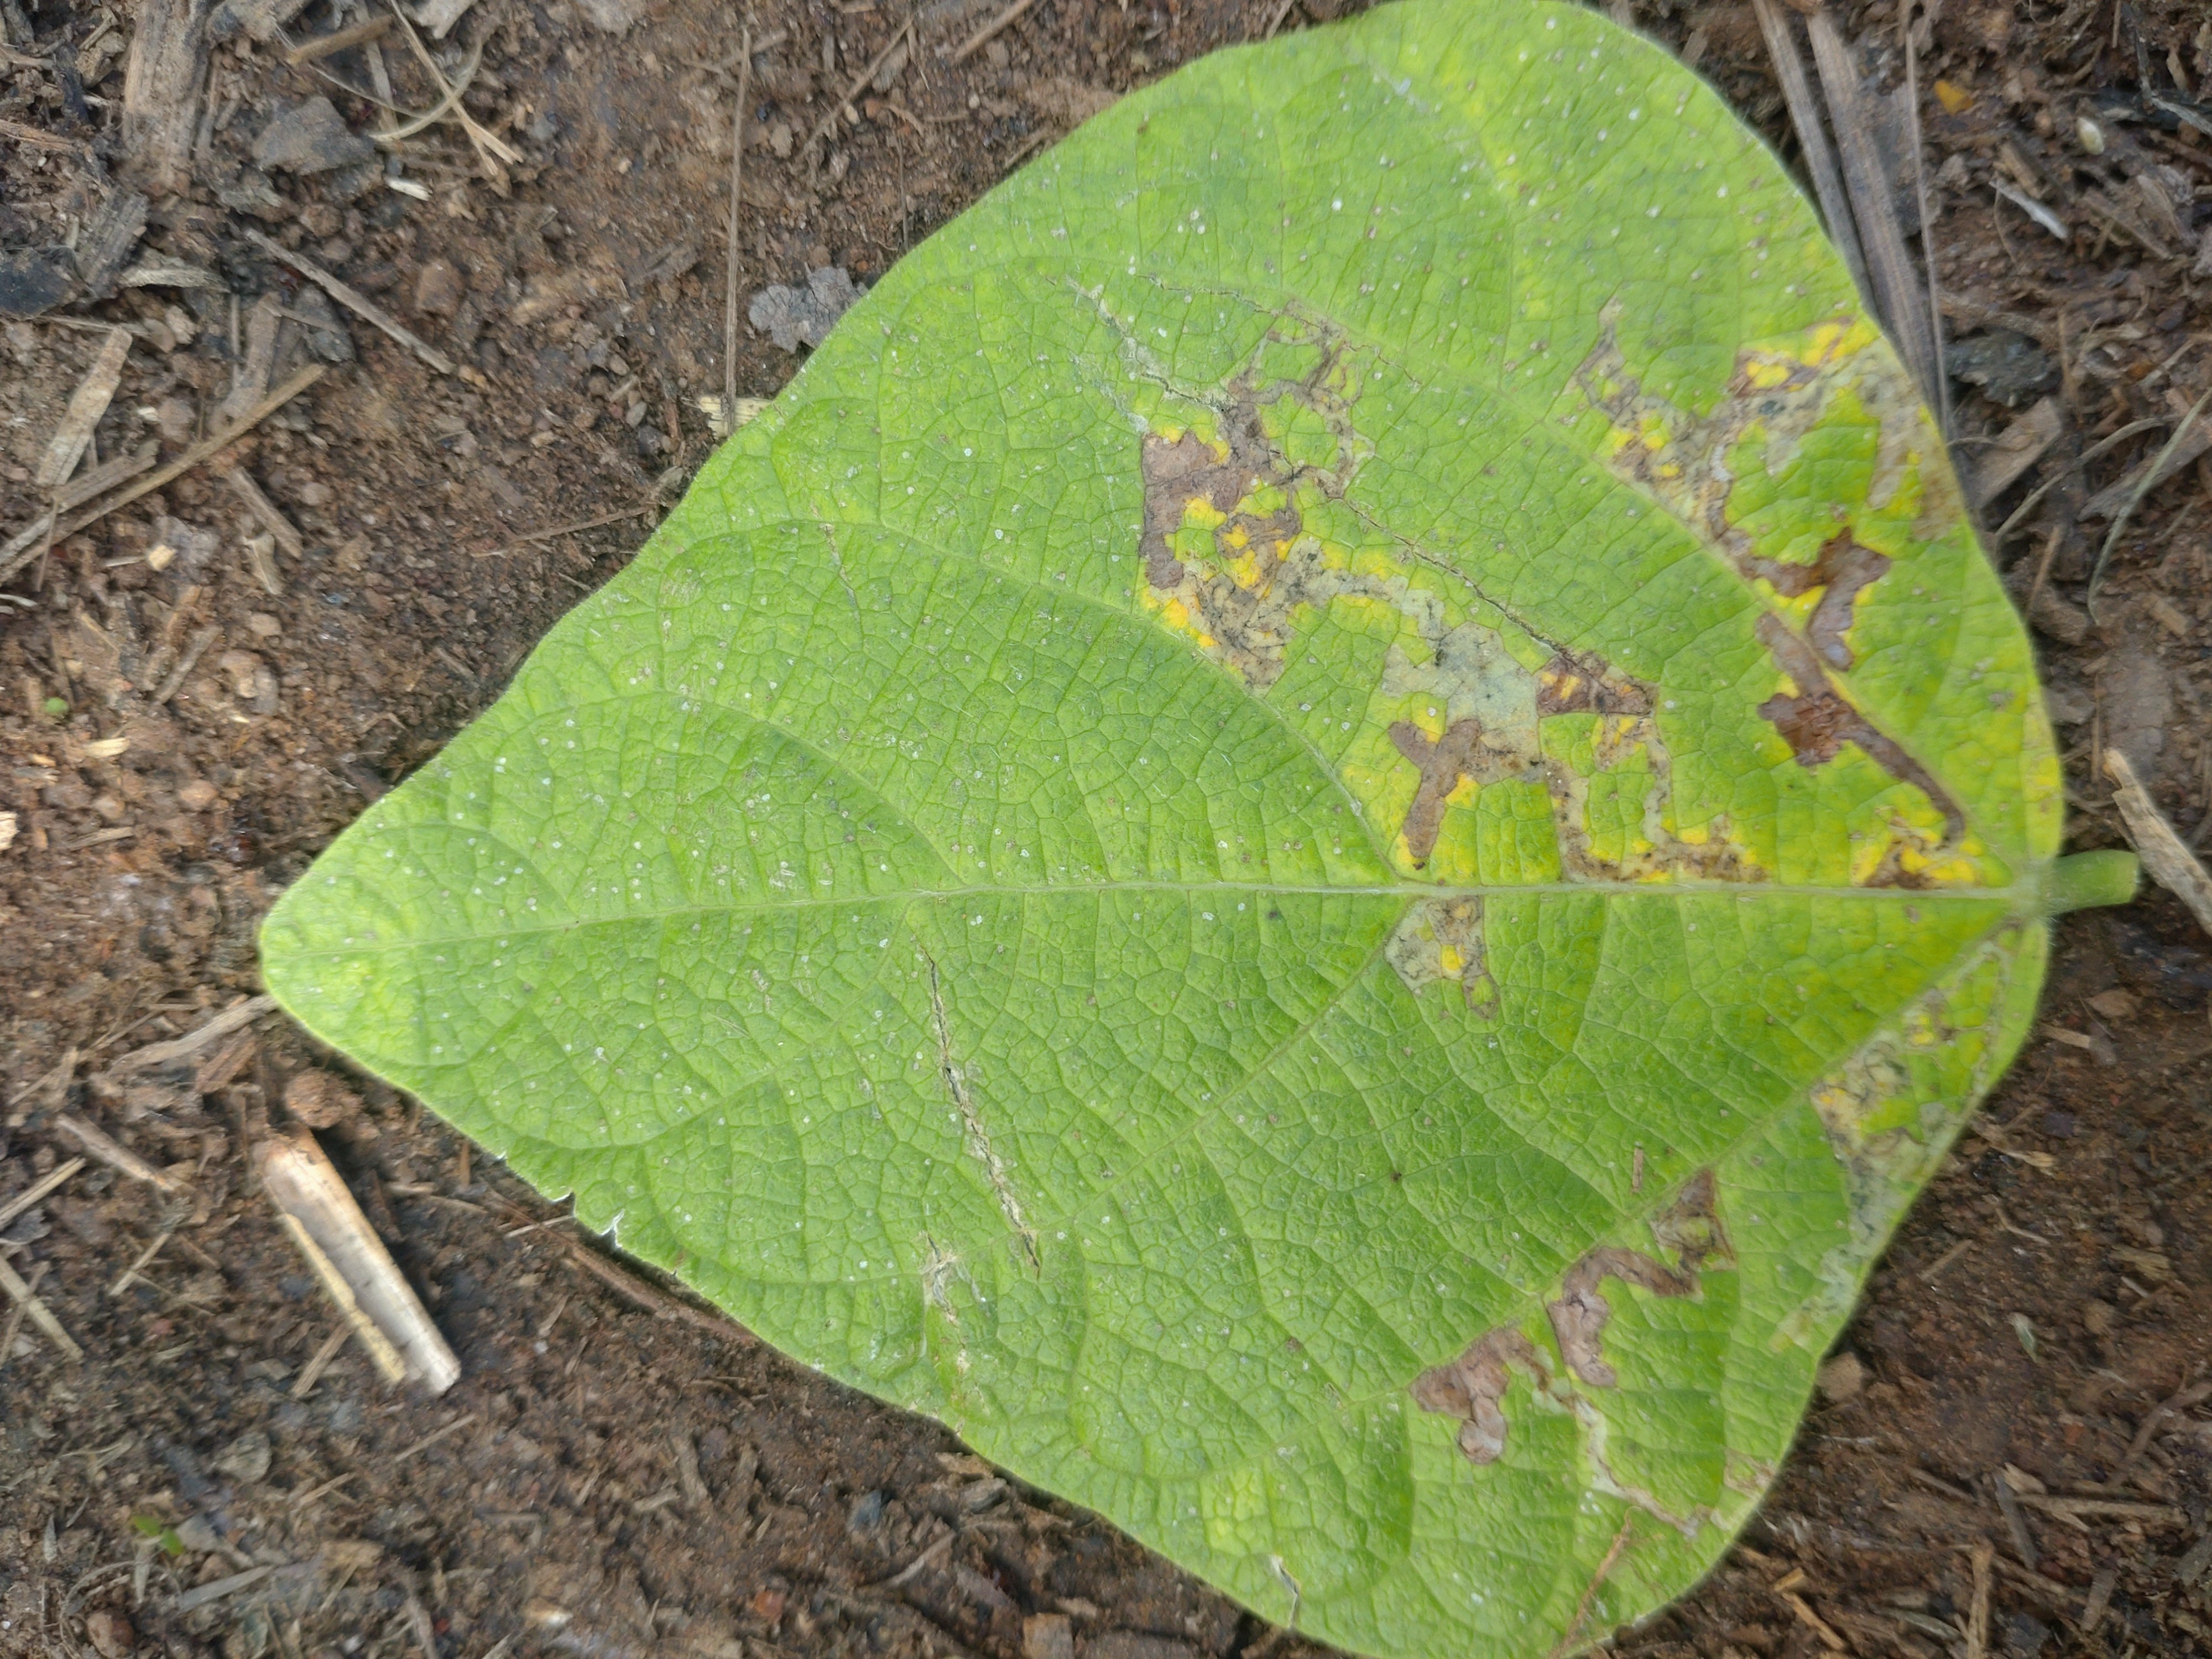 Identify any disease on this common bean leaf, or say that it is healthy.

anthracnose
